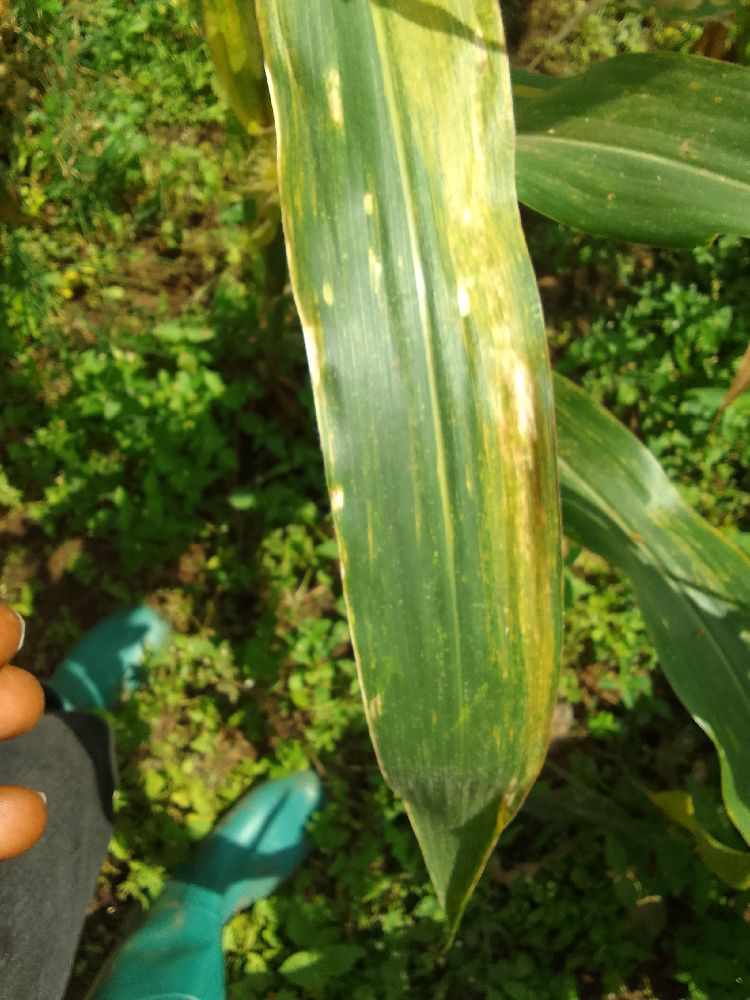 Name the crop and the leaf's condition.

maize, maize lethal necrosis
